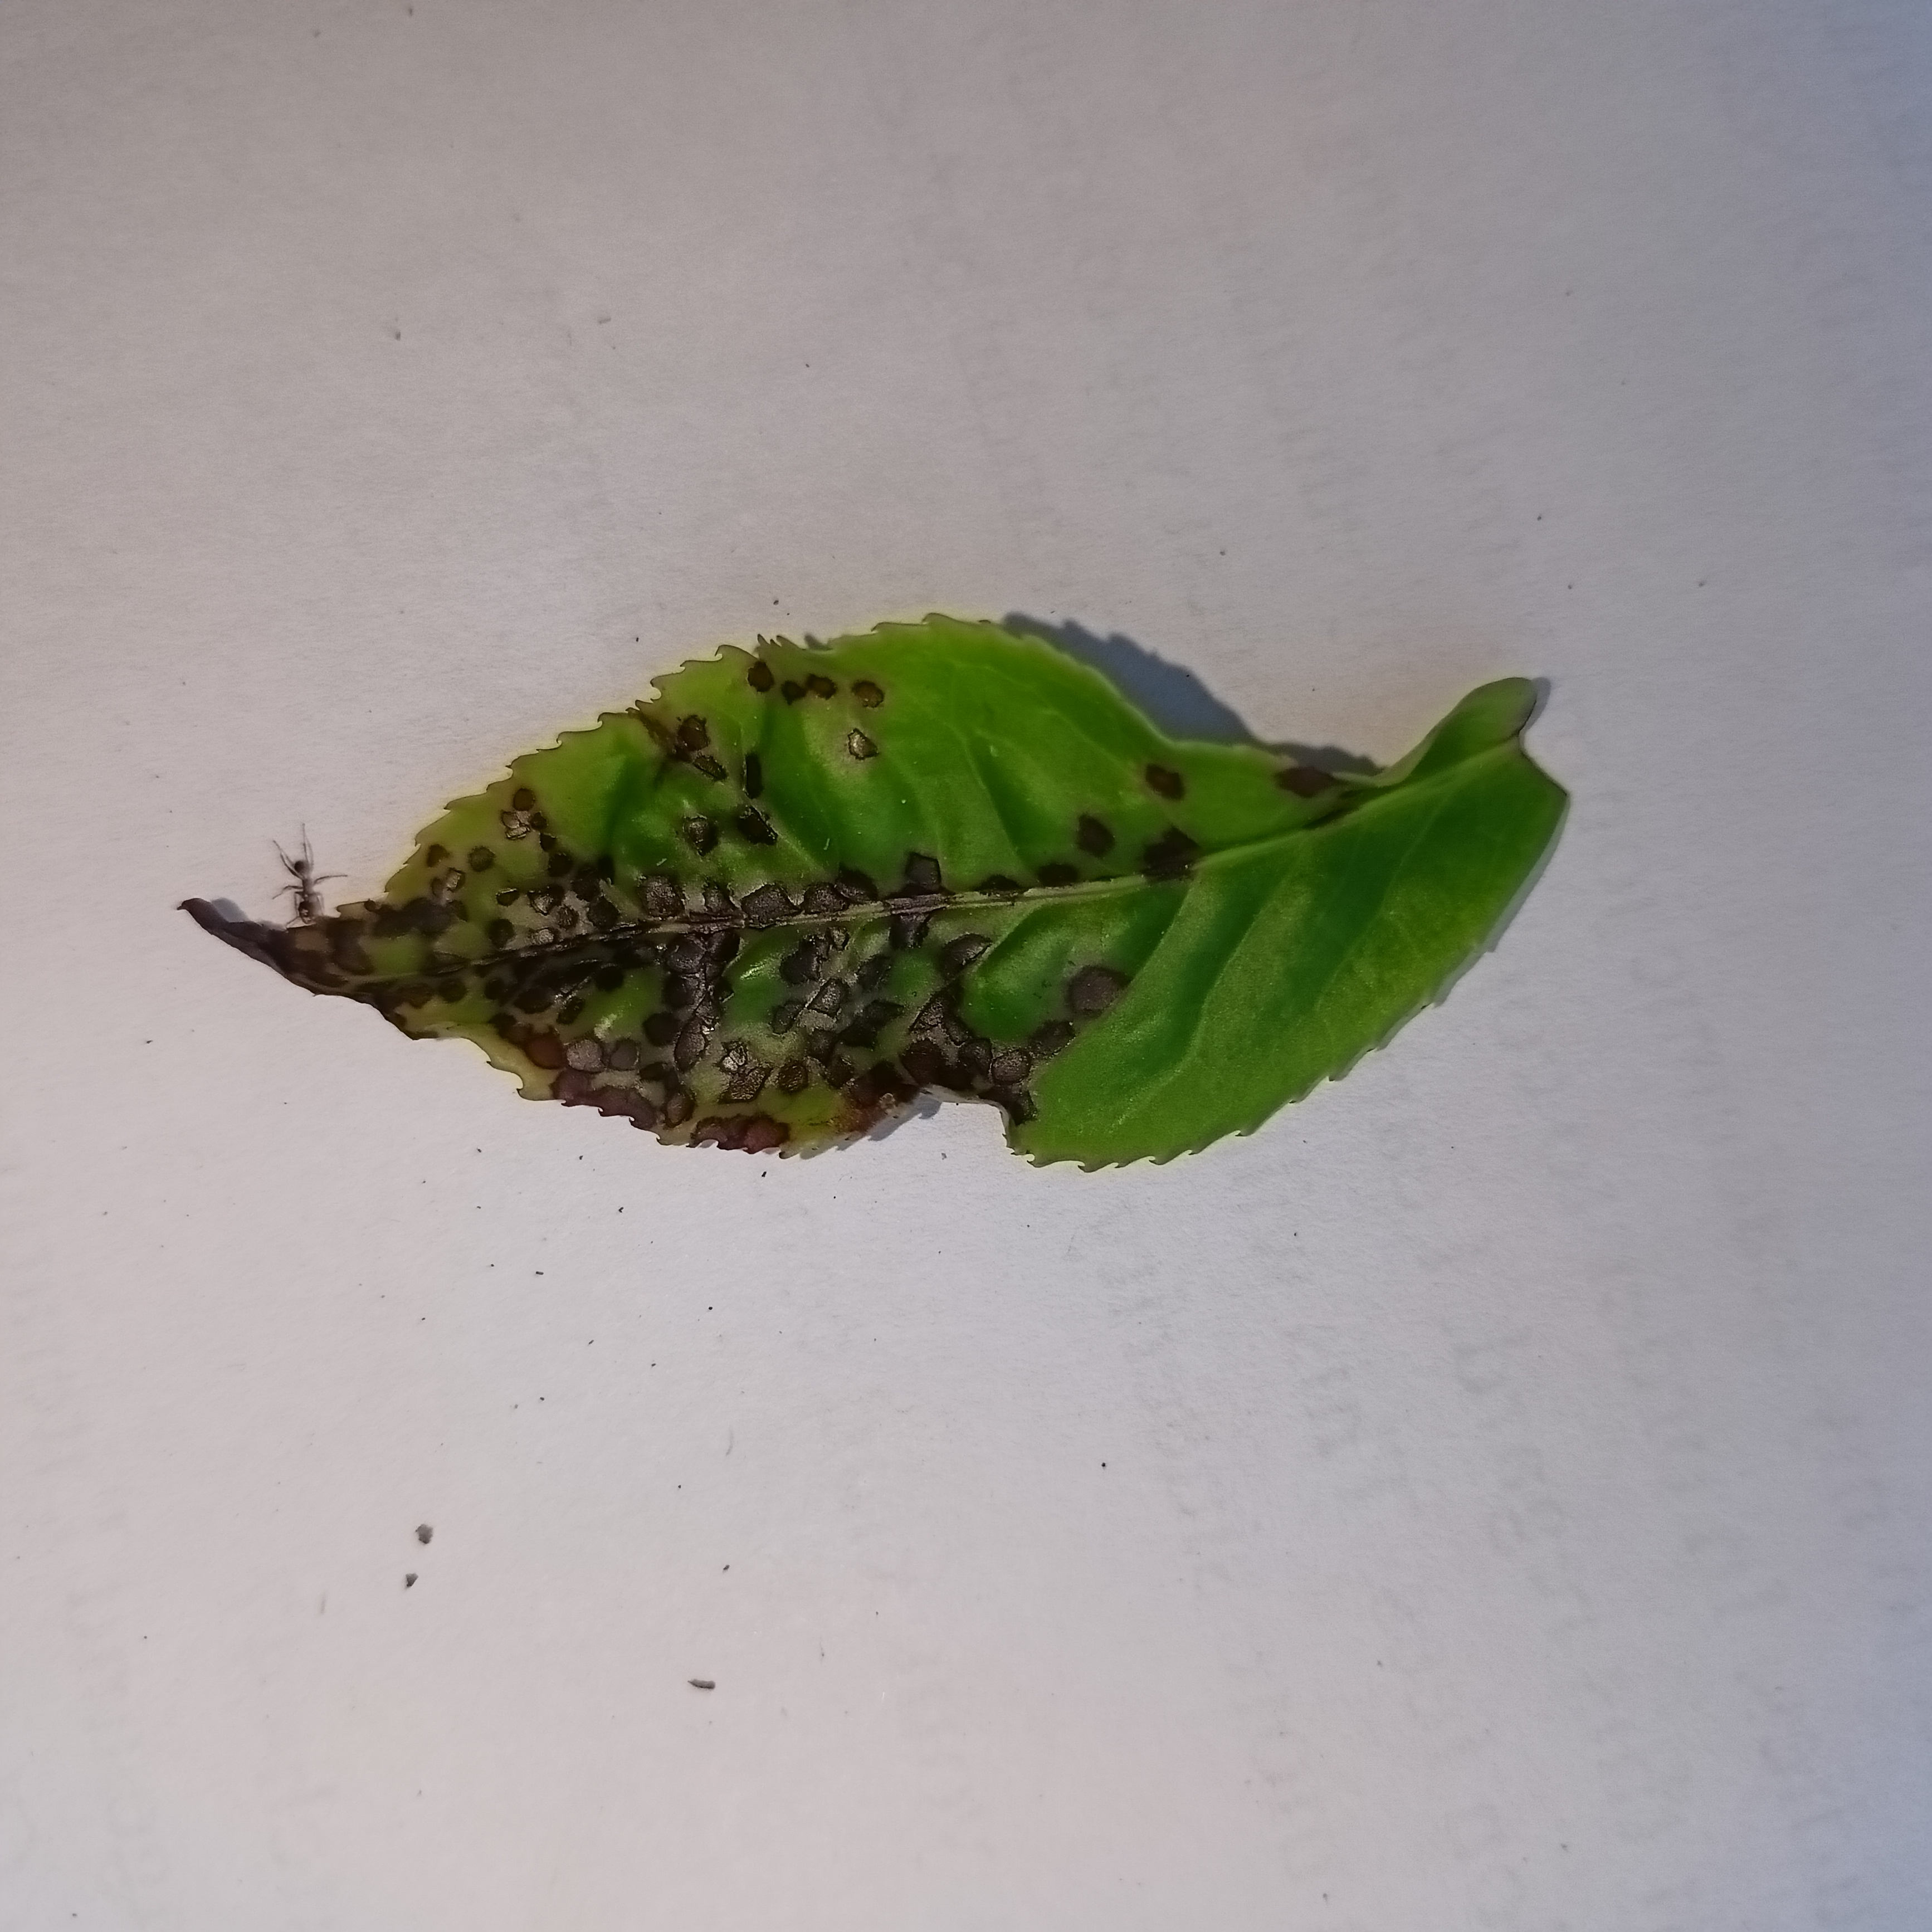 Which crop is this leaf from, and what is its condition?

tea, helopeltis
